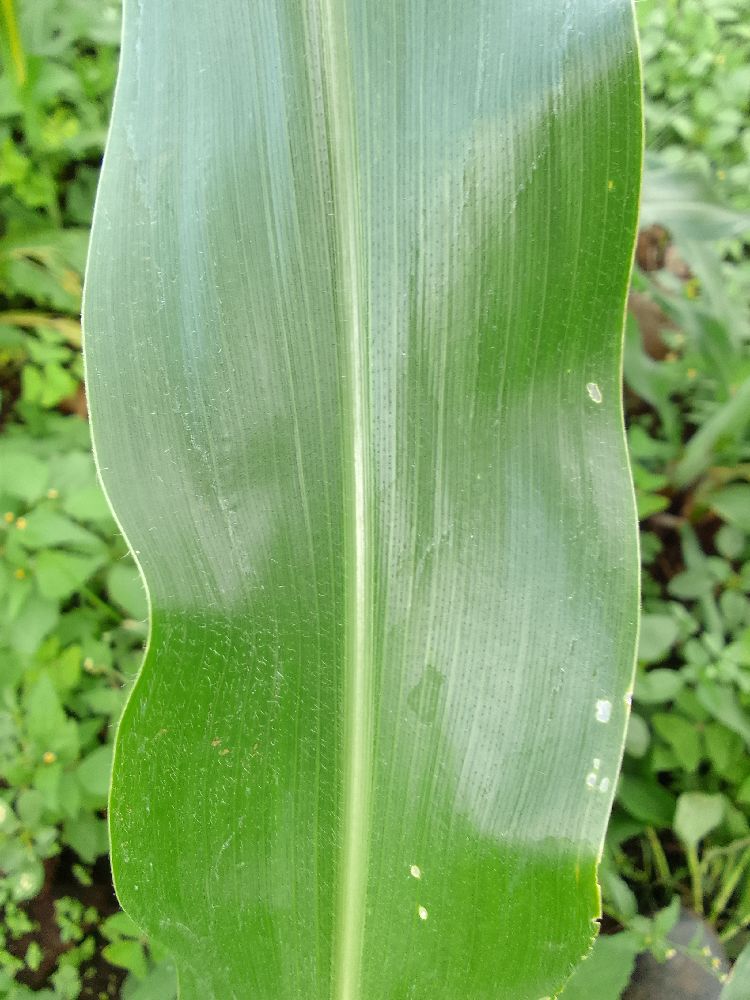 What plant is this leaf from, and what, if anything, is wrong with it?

maize, healthy
